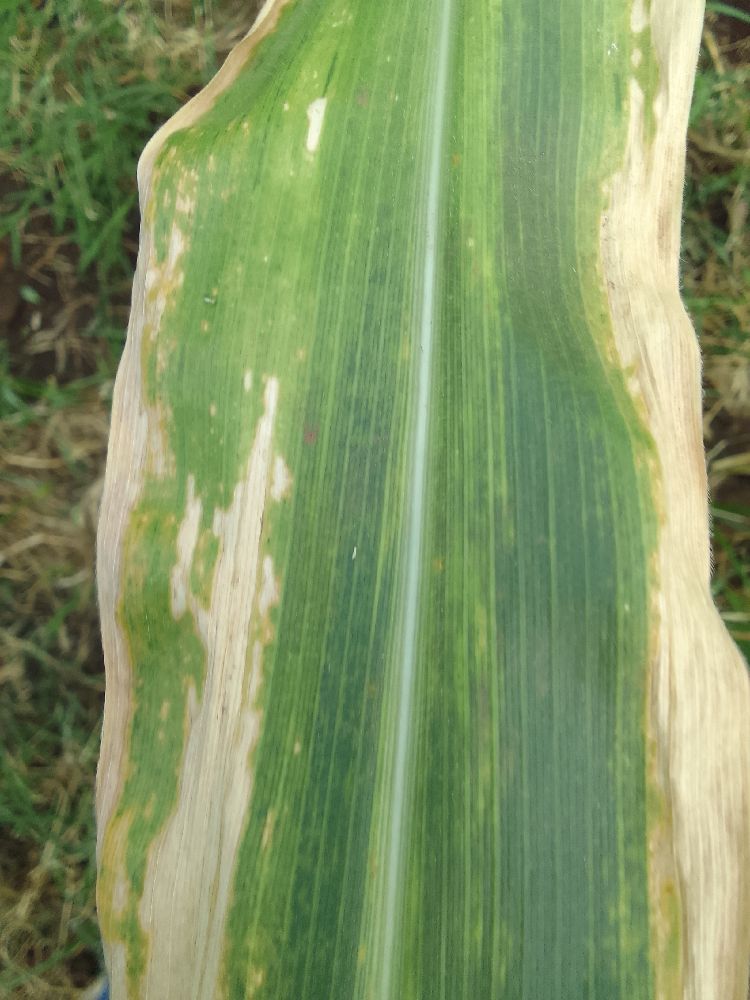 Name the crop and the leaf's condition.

maize, maize lethal necrosis
